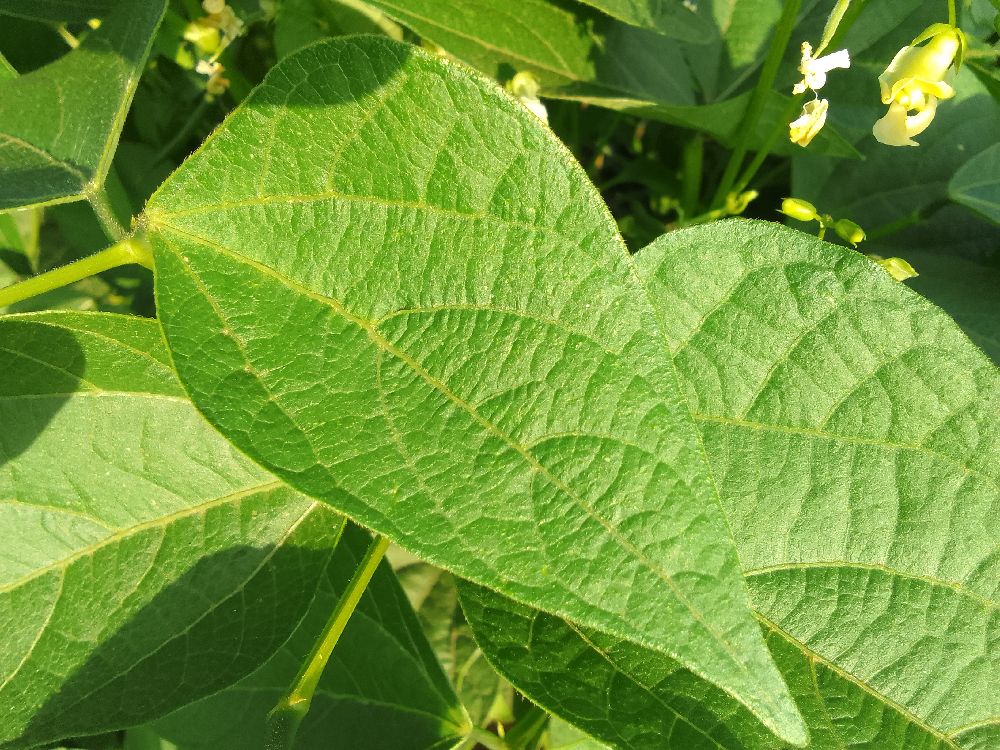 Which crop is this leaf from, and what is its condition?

common bean, healthy
